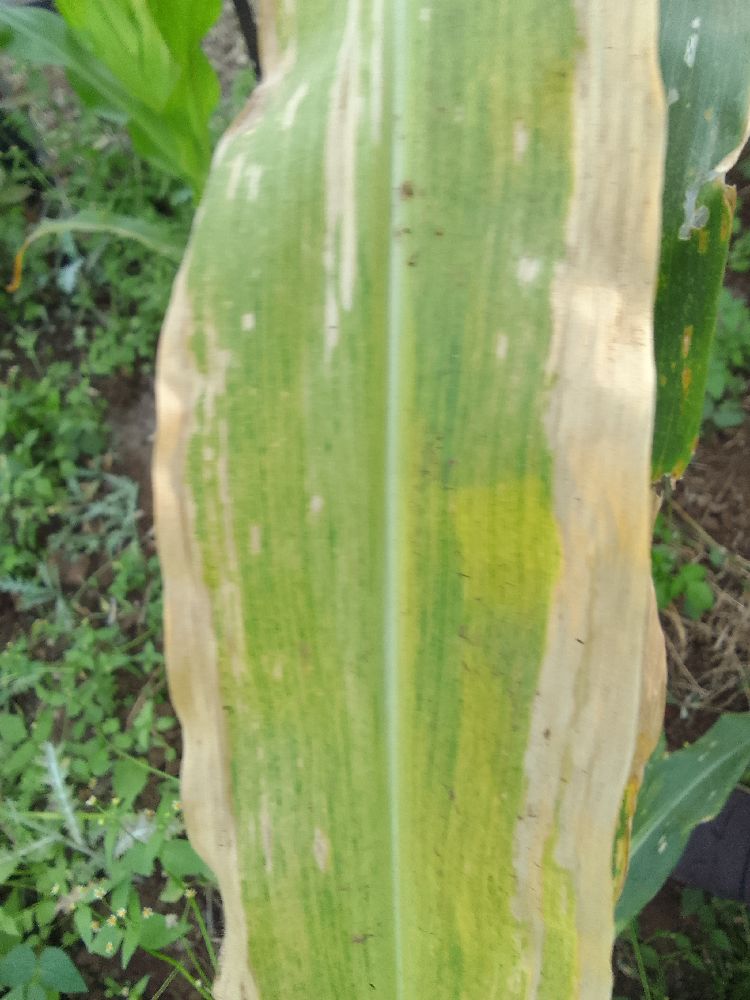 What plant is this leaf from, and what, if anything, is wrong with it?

maize, maize lethal necrosis
